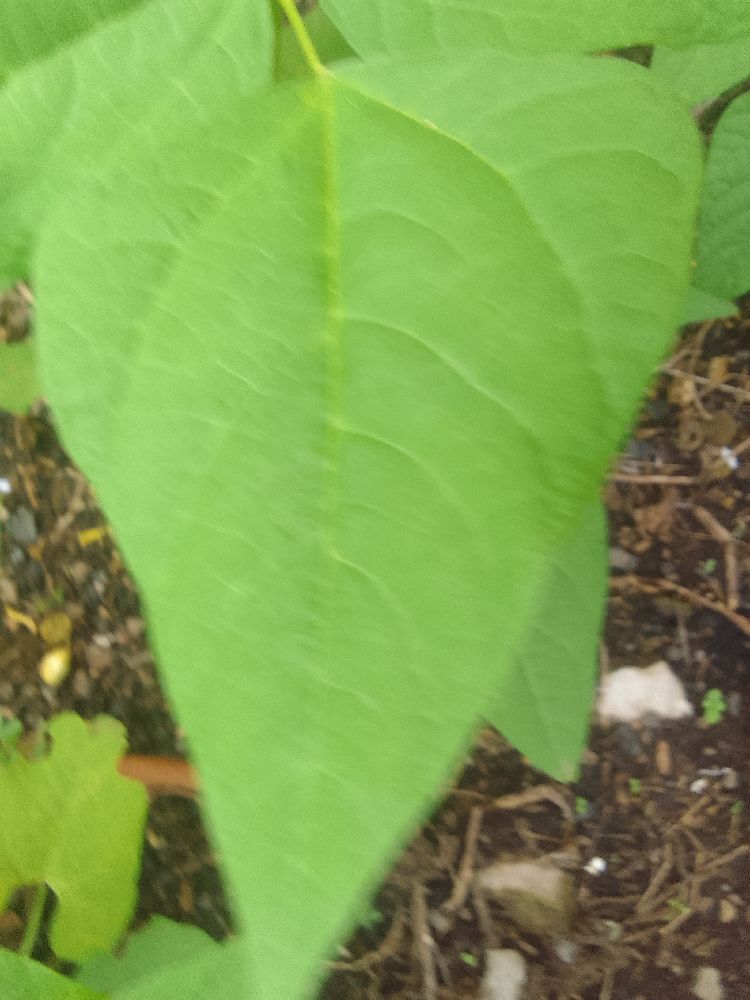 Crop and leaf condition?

common bean, healthy
